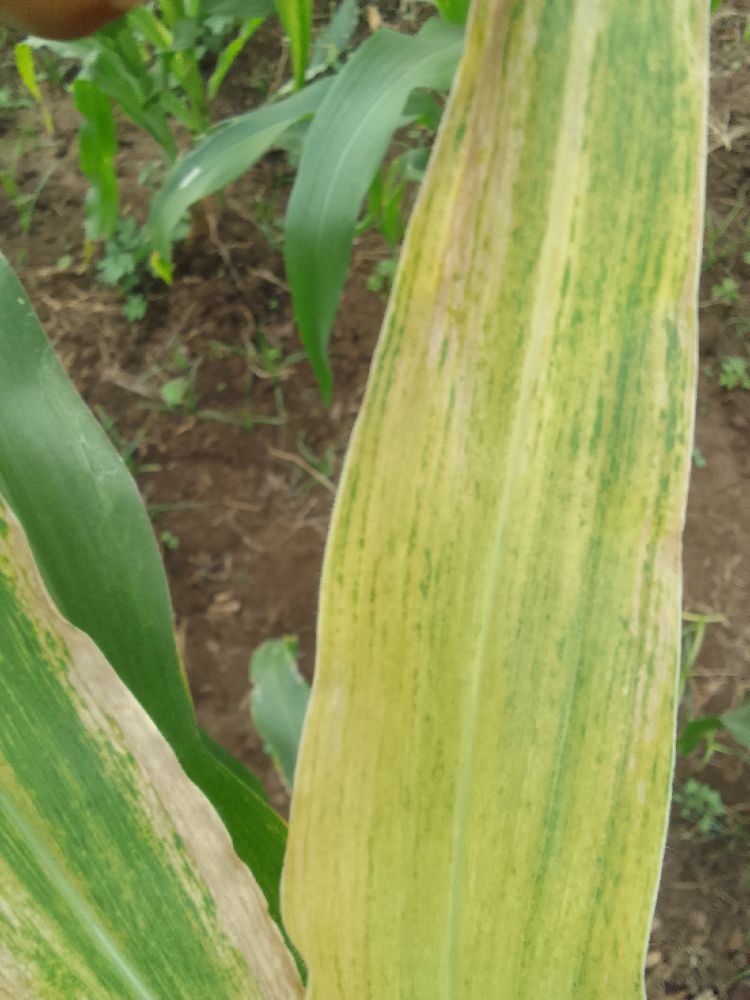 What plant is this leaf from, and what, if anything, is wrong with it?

maize, maize lethal necrosis
